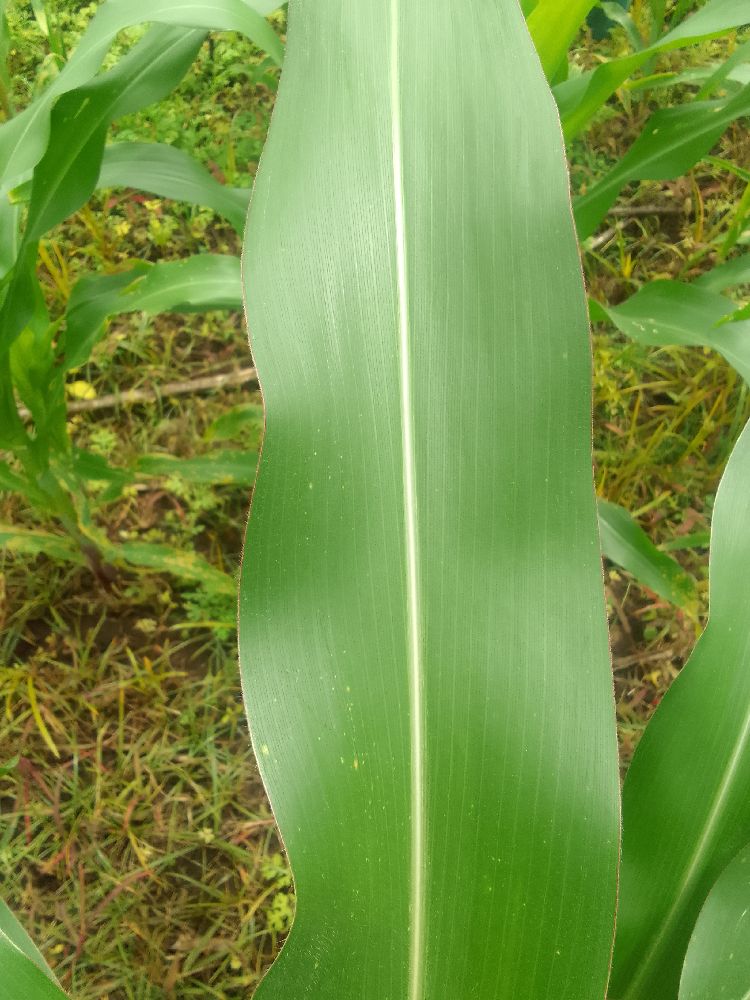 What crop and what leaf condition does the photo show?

maize, healthy
